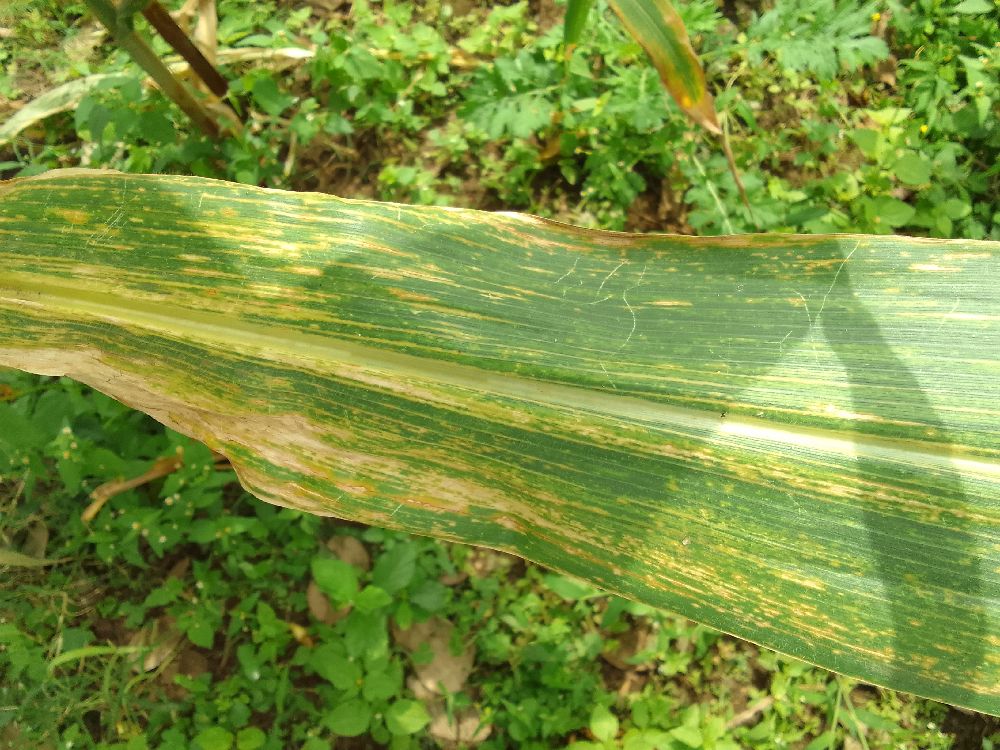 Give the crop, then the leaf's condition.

maize, maize lethal necrosis
